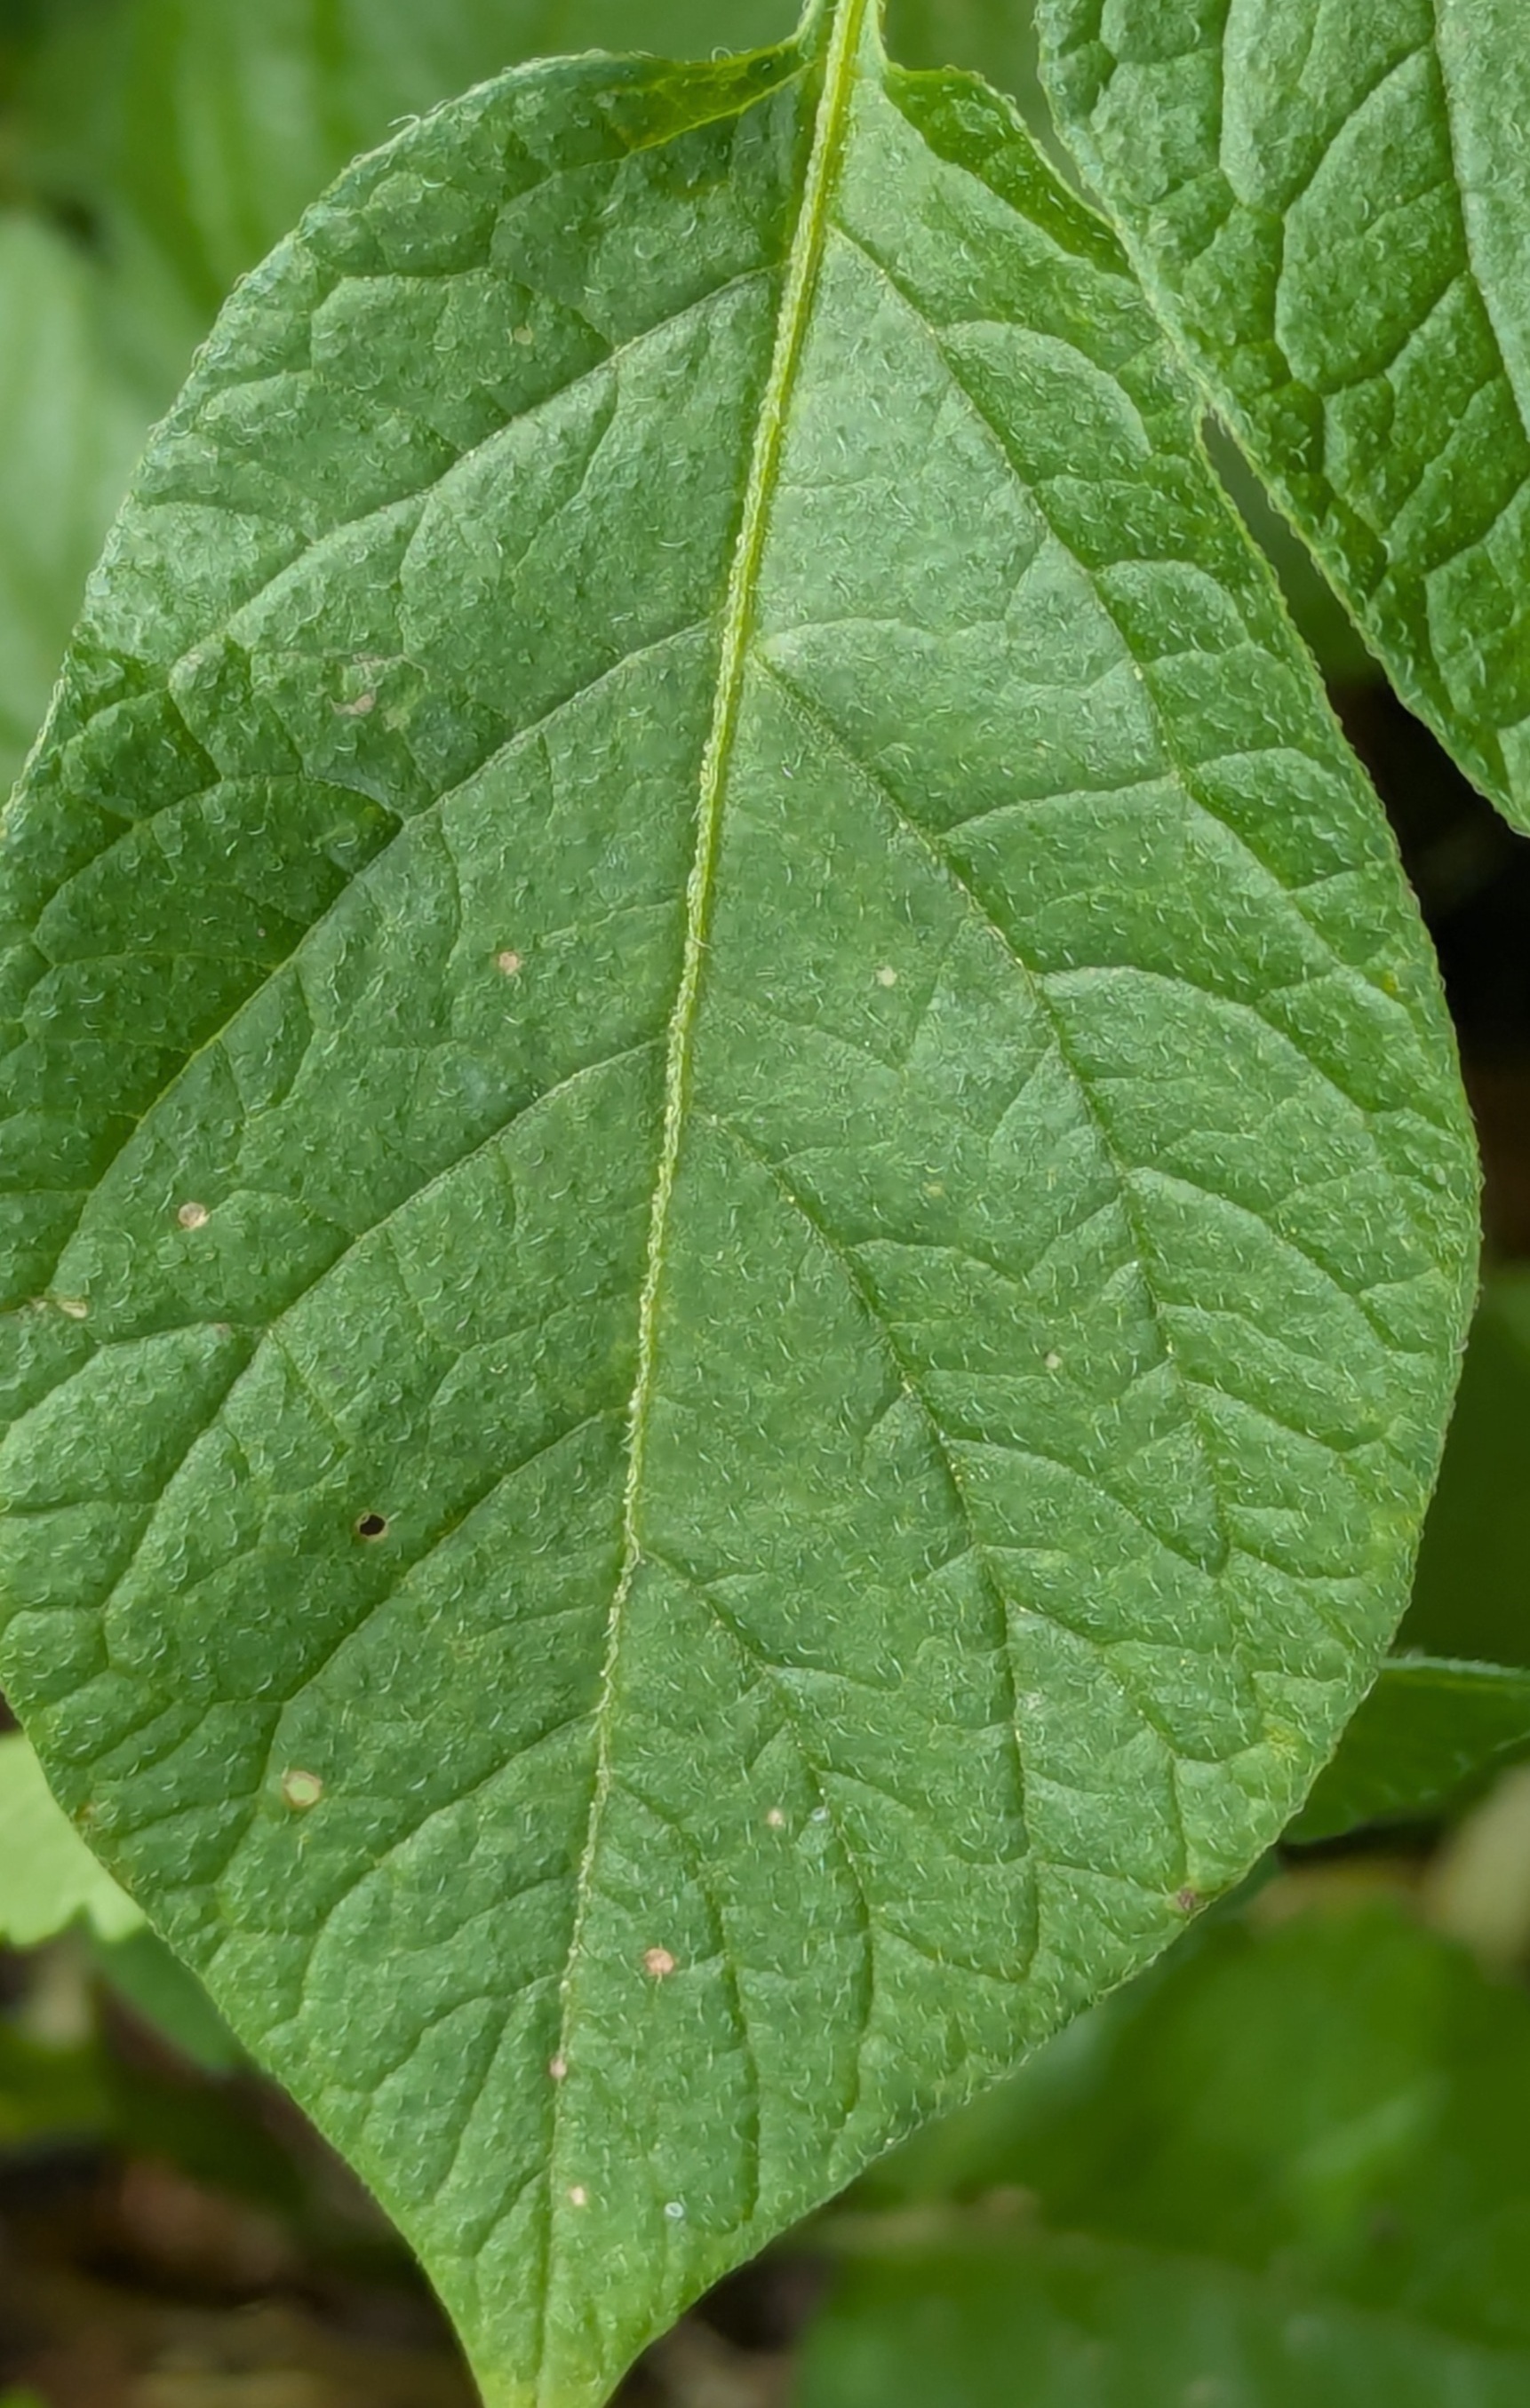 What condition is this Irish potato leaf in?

healthy
